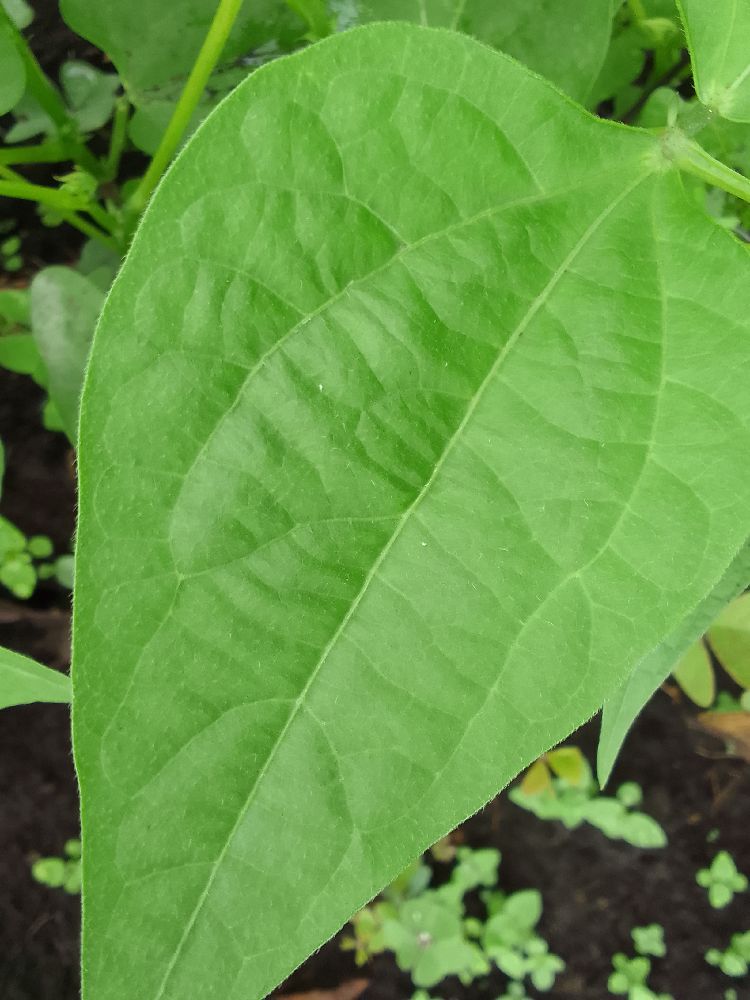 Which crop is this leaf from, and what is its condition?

common bean, healthy
